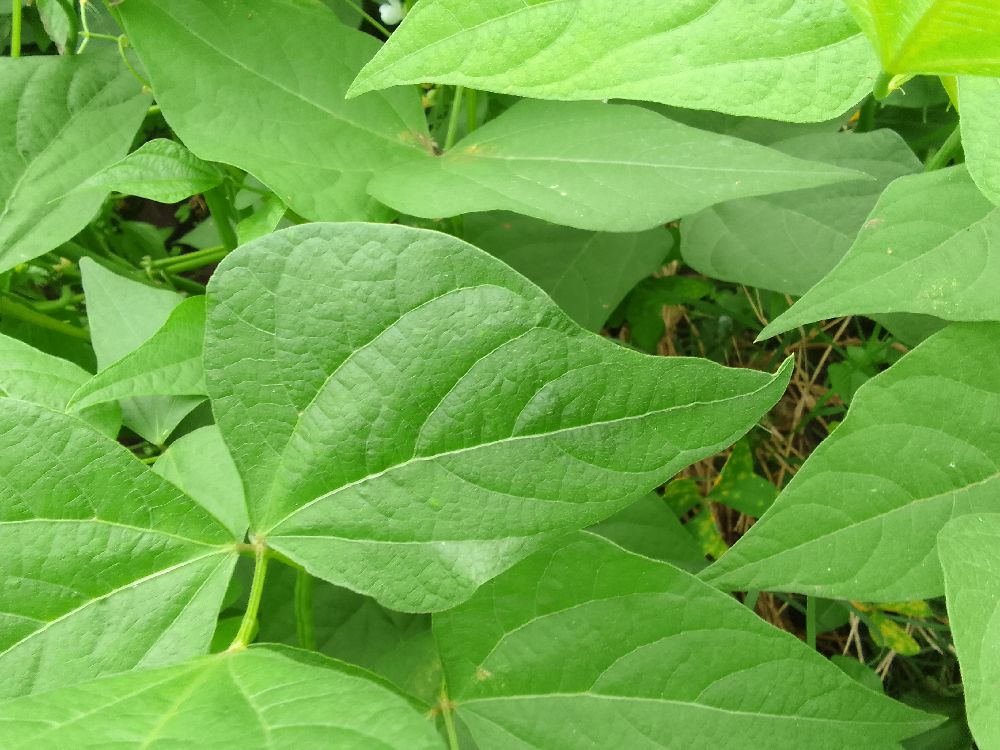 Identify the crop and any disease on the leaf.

common bean, healthy
